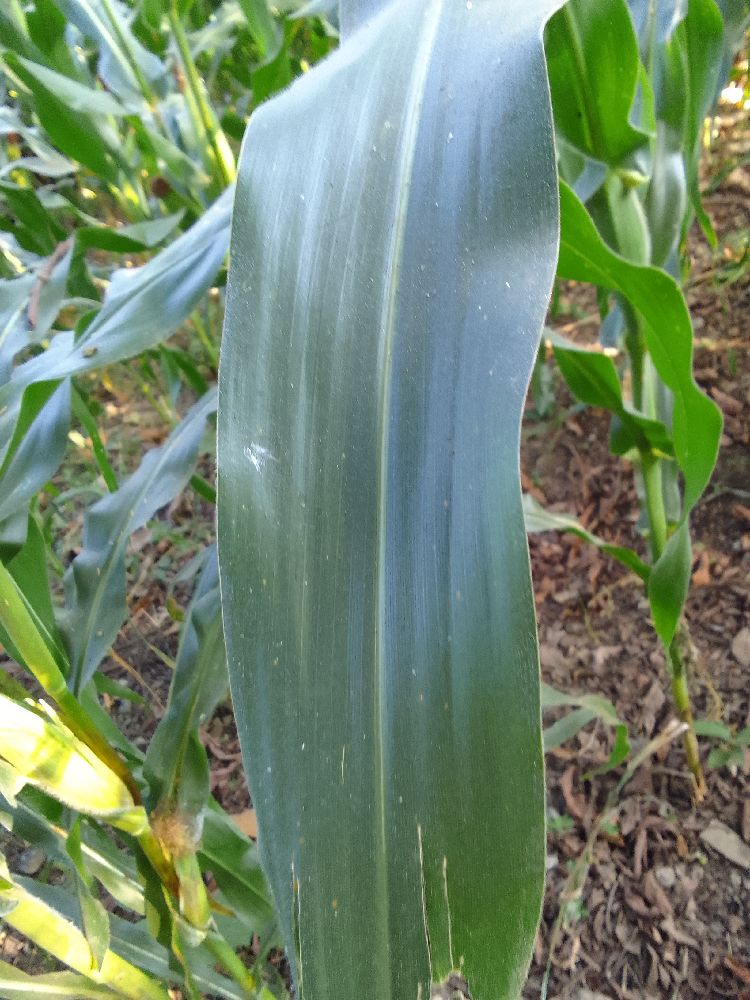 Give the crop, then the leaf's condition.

maize, healthy
